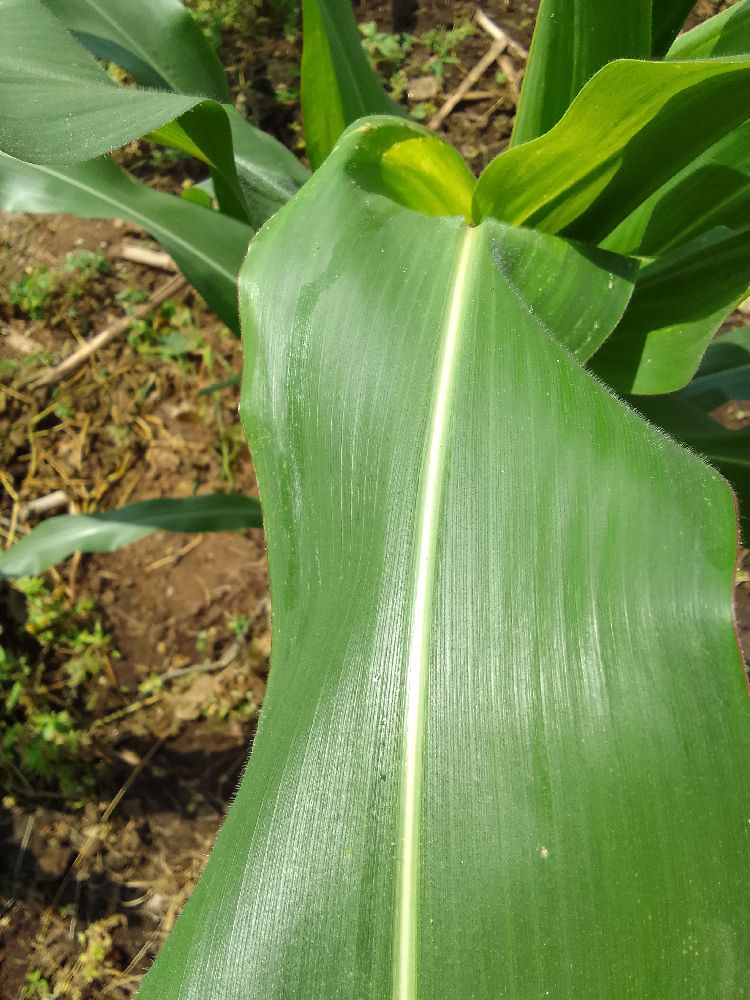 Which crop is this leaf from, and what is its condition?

maize, healthy
